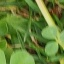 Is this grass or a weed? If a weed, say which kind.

unstructured weed
